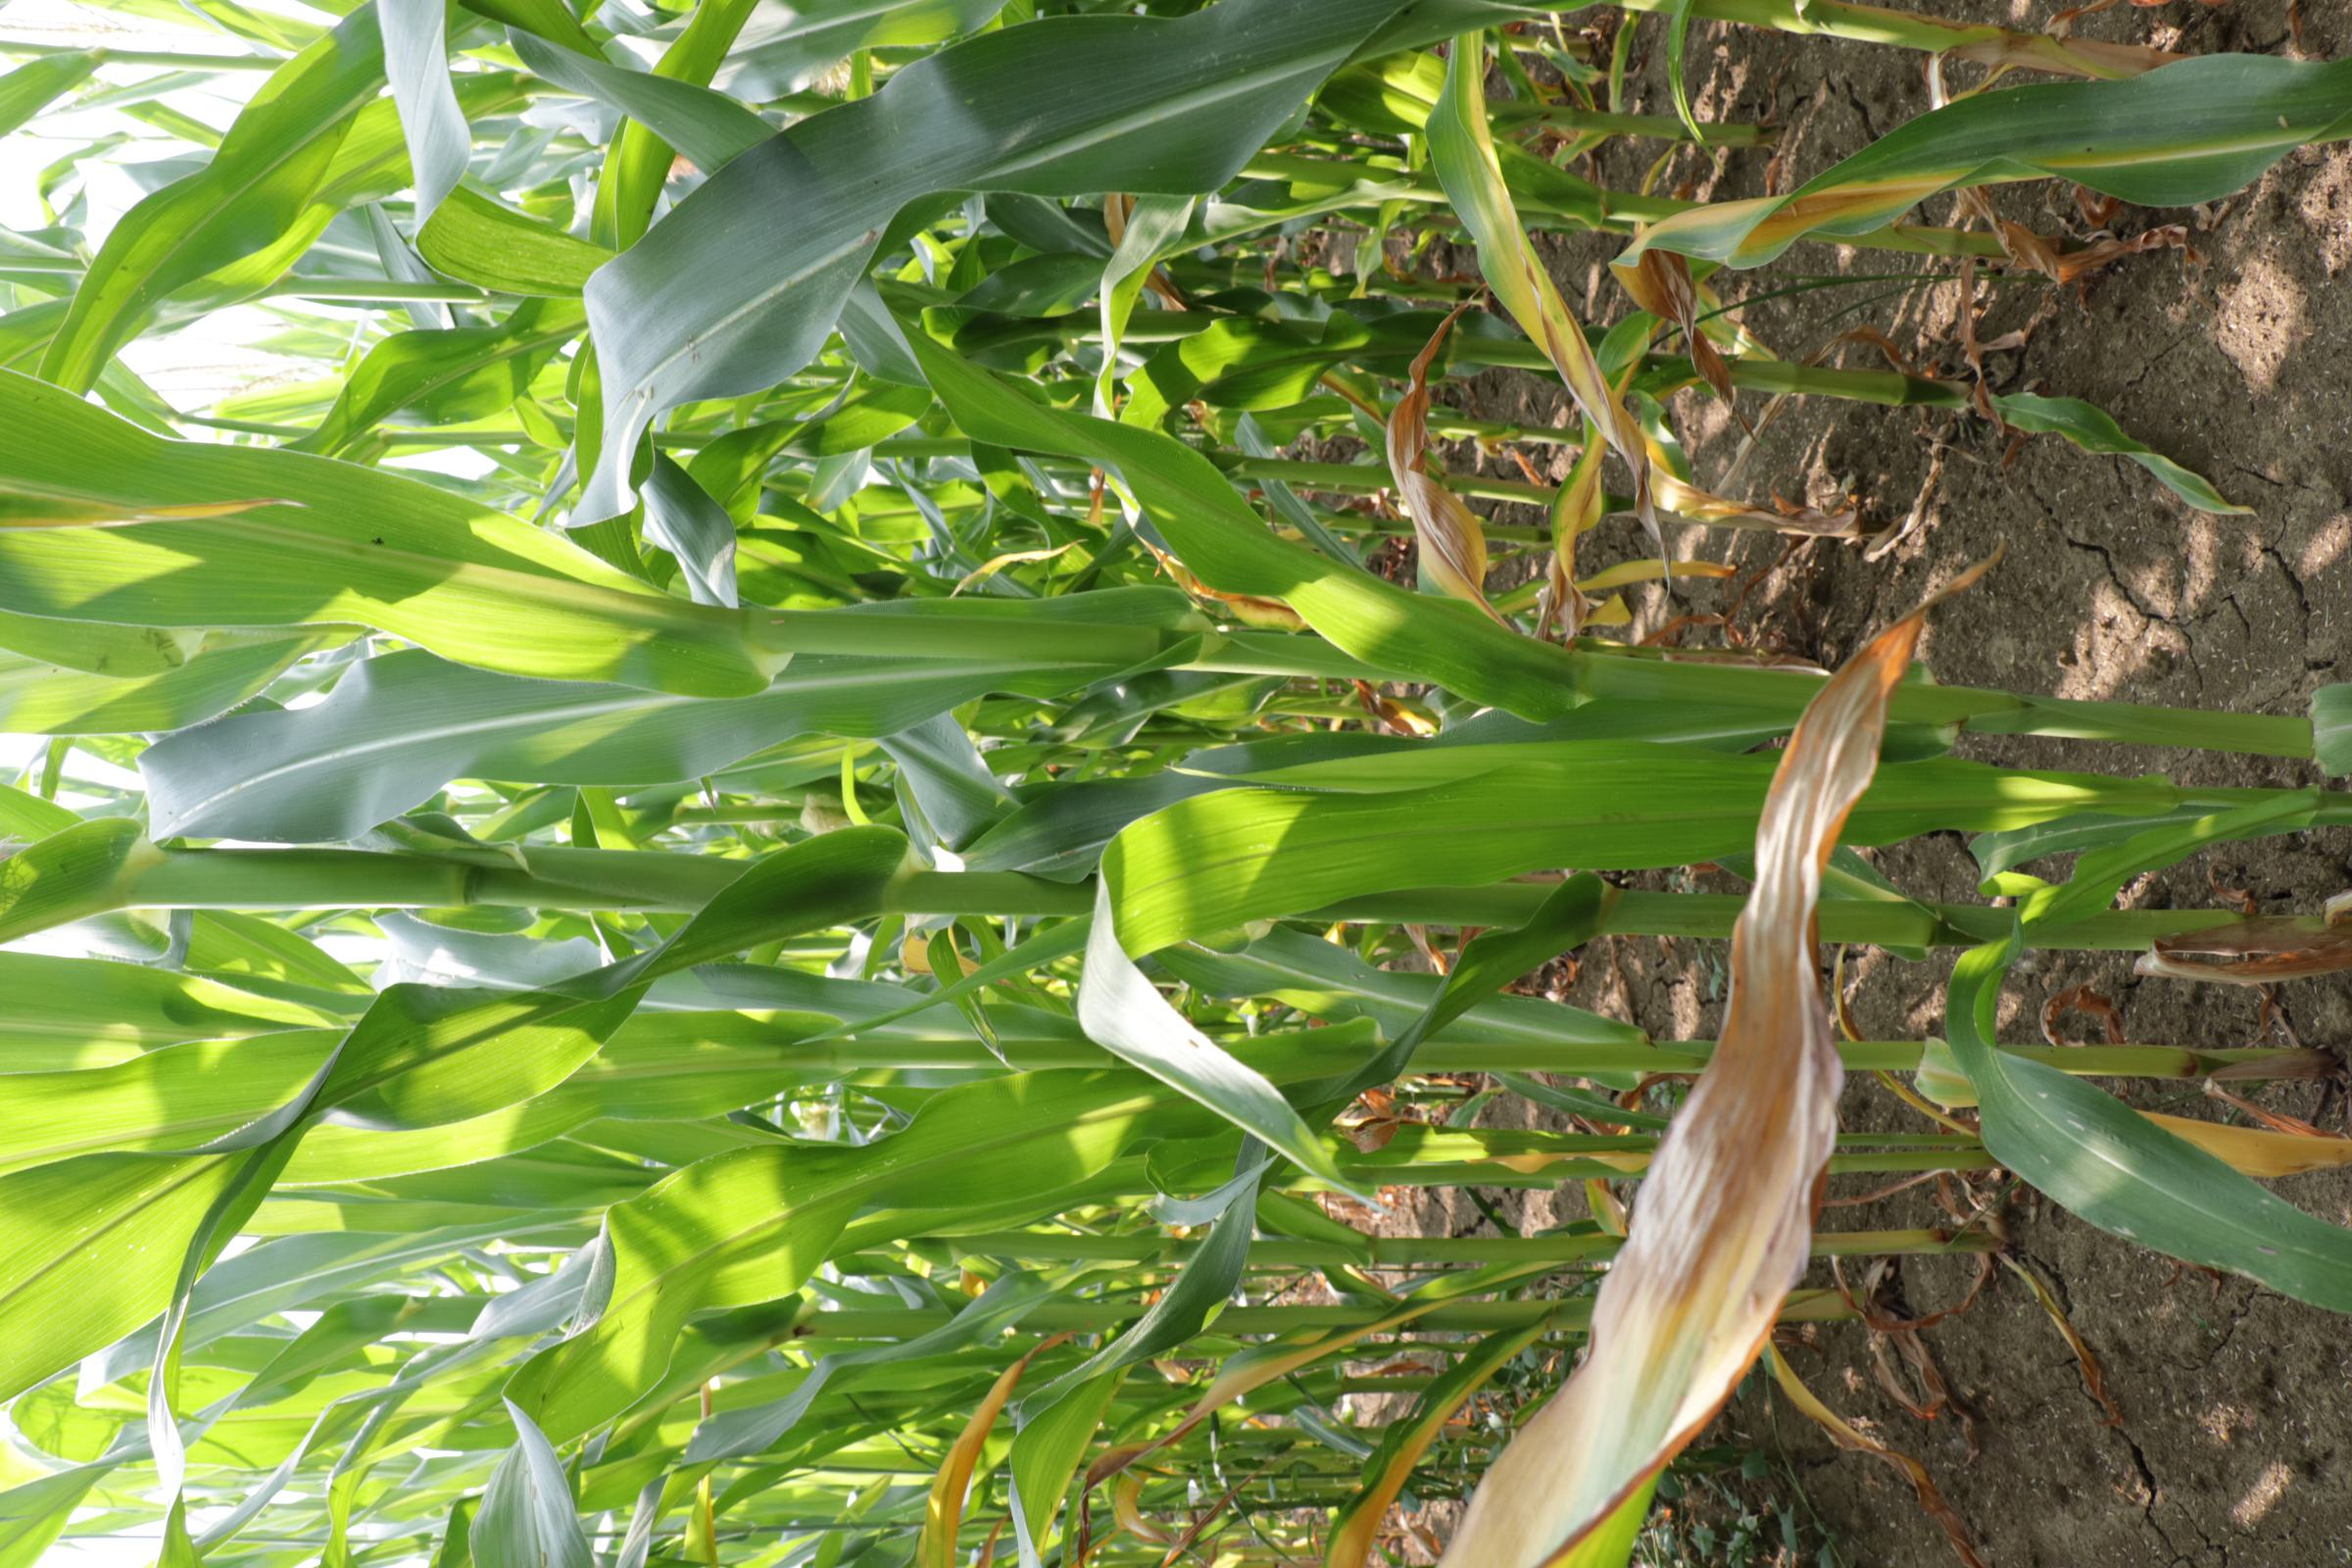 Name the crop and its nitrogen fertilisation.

maize, full nitrogen fertilisation
